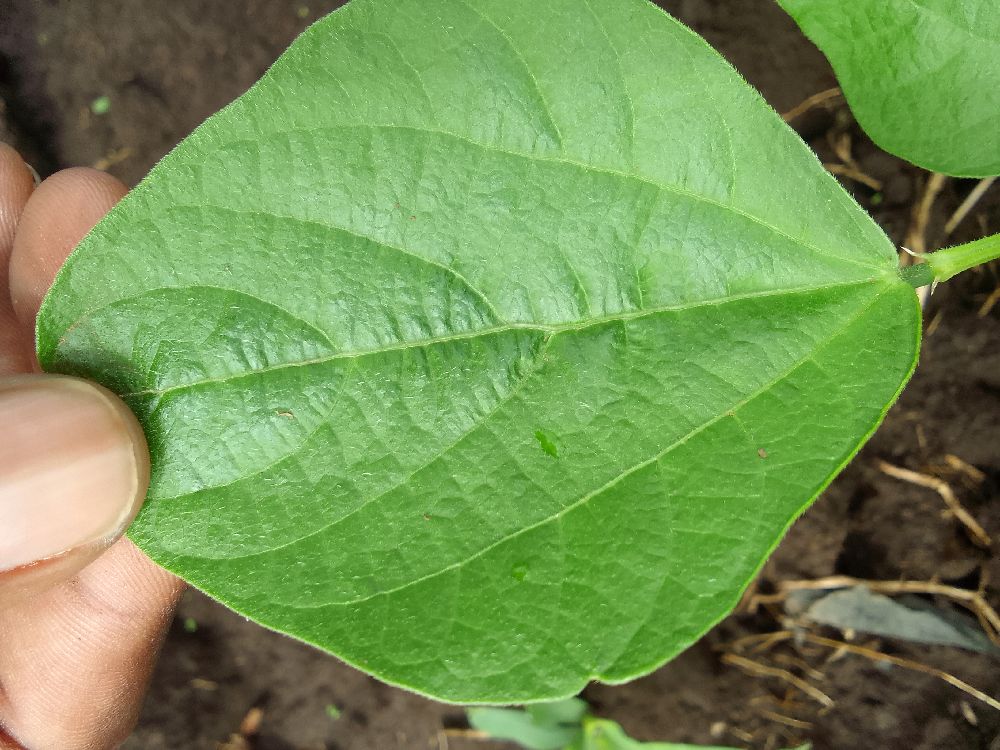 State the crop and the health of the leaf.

common bean, healthy
